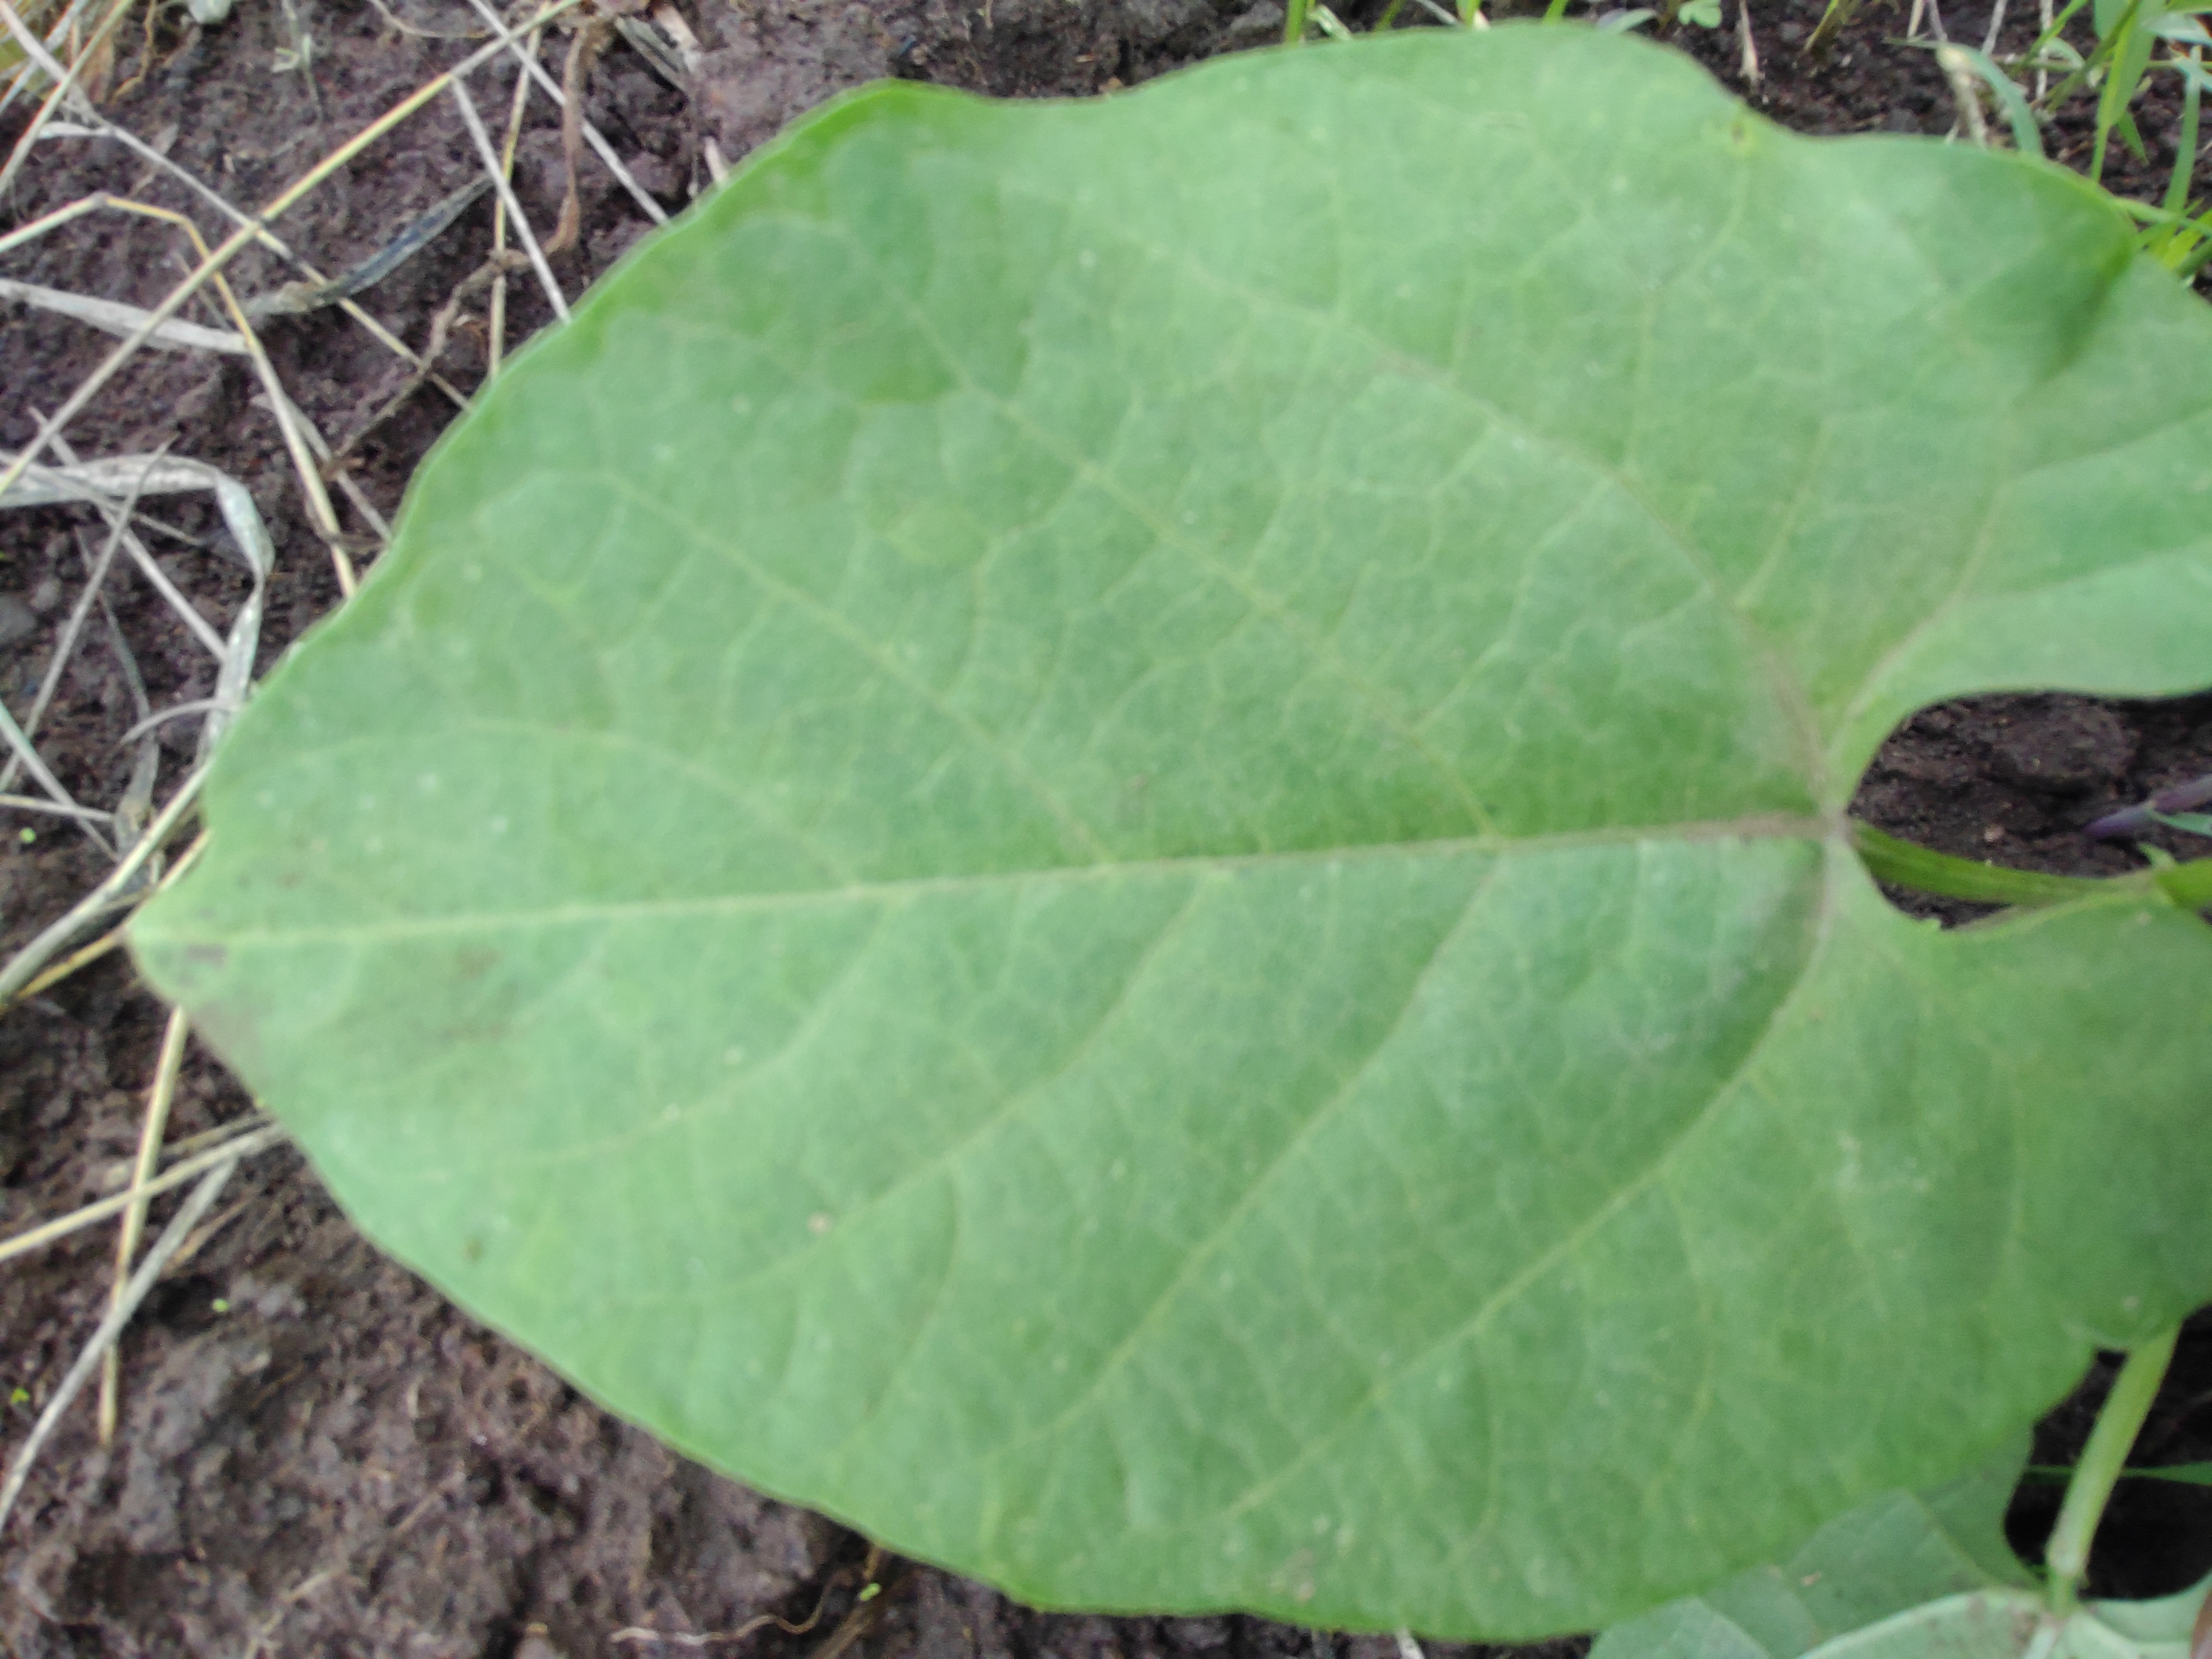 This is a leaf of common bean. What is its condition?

healthy
